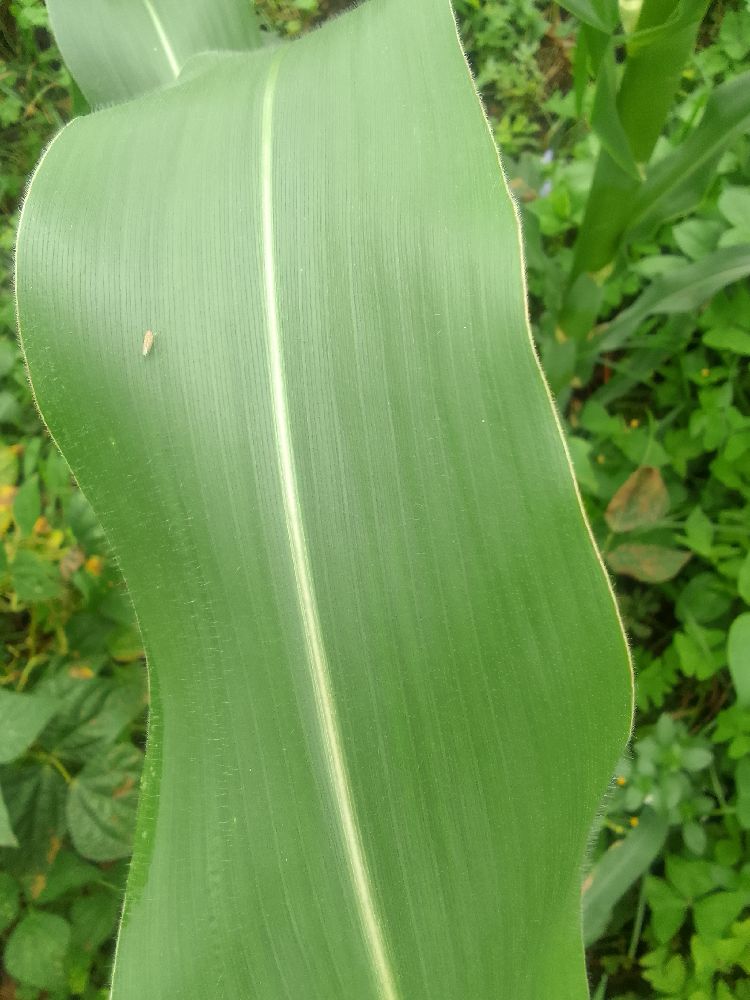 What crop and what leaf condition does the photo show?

maize, healthy
